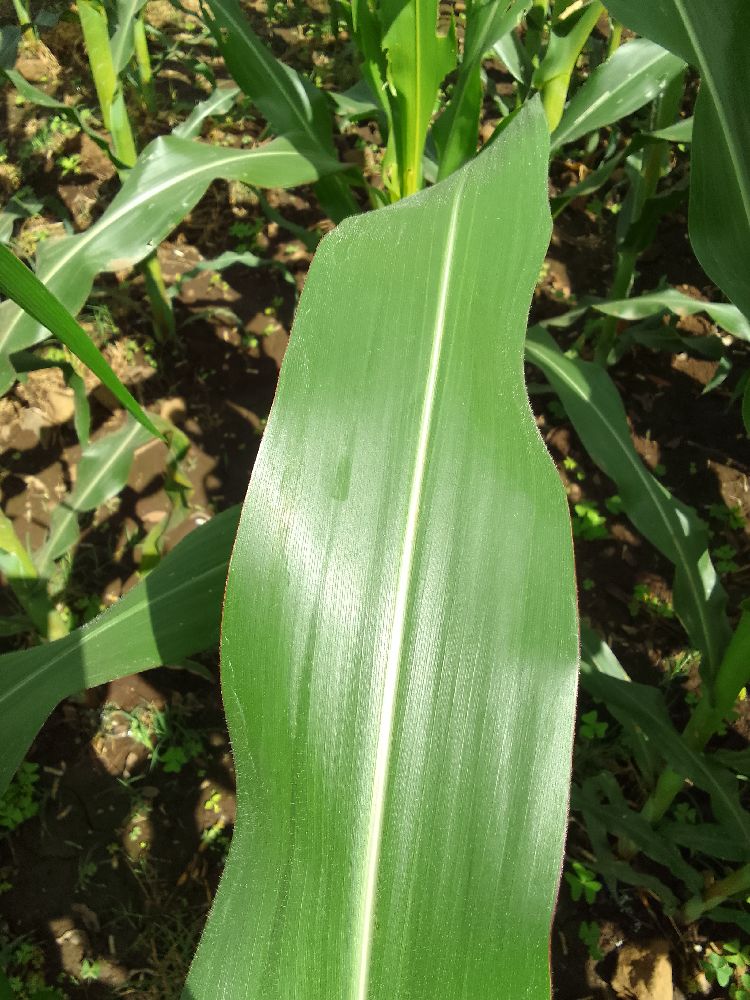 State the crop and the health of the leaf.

maize, healthy
